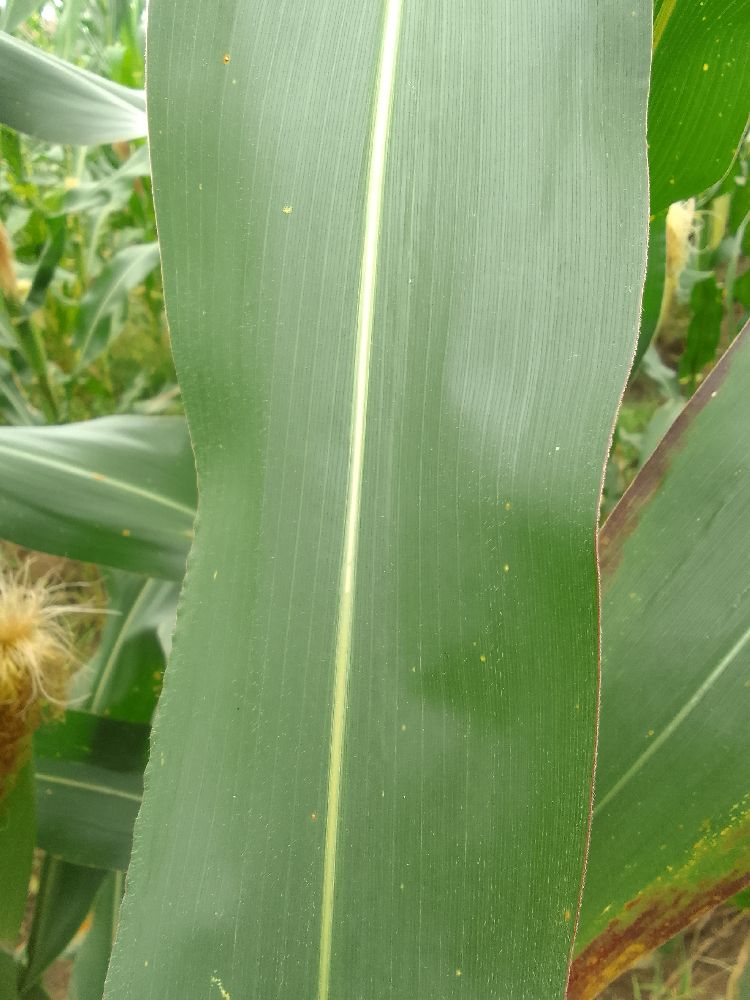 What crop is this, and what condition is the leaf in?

maize, healthy
